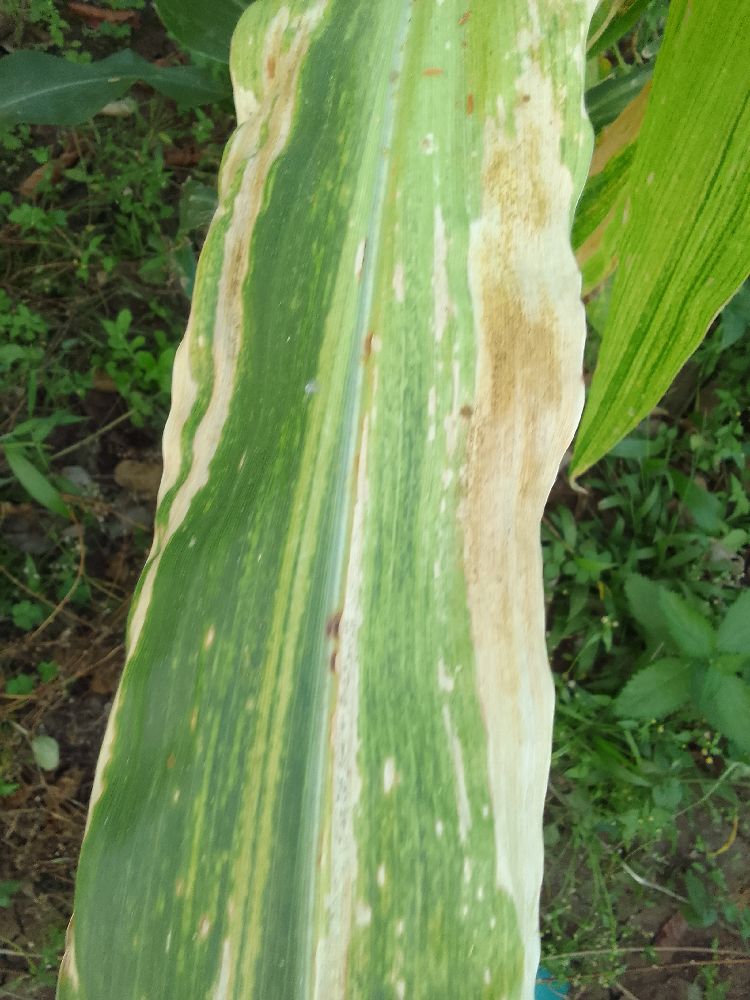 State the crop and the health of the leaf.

maize, maize lethal necrosis
